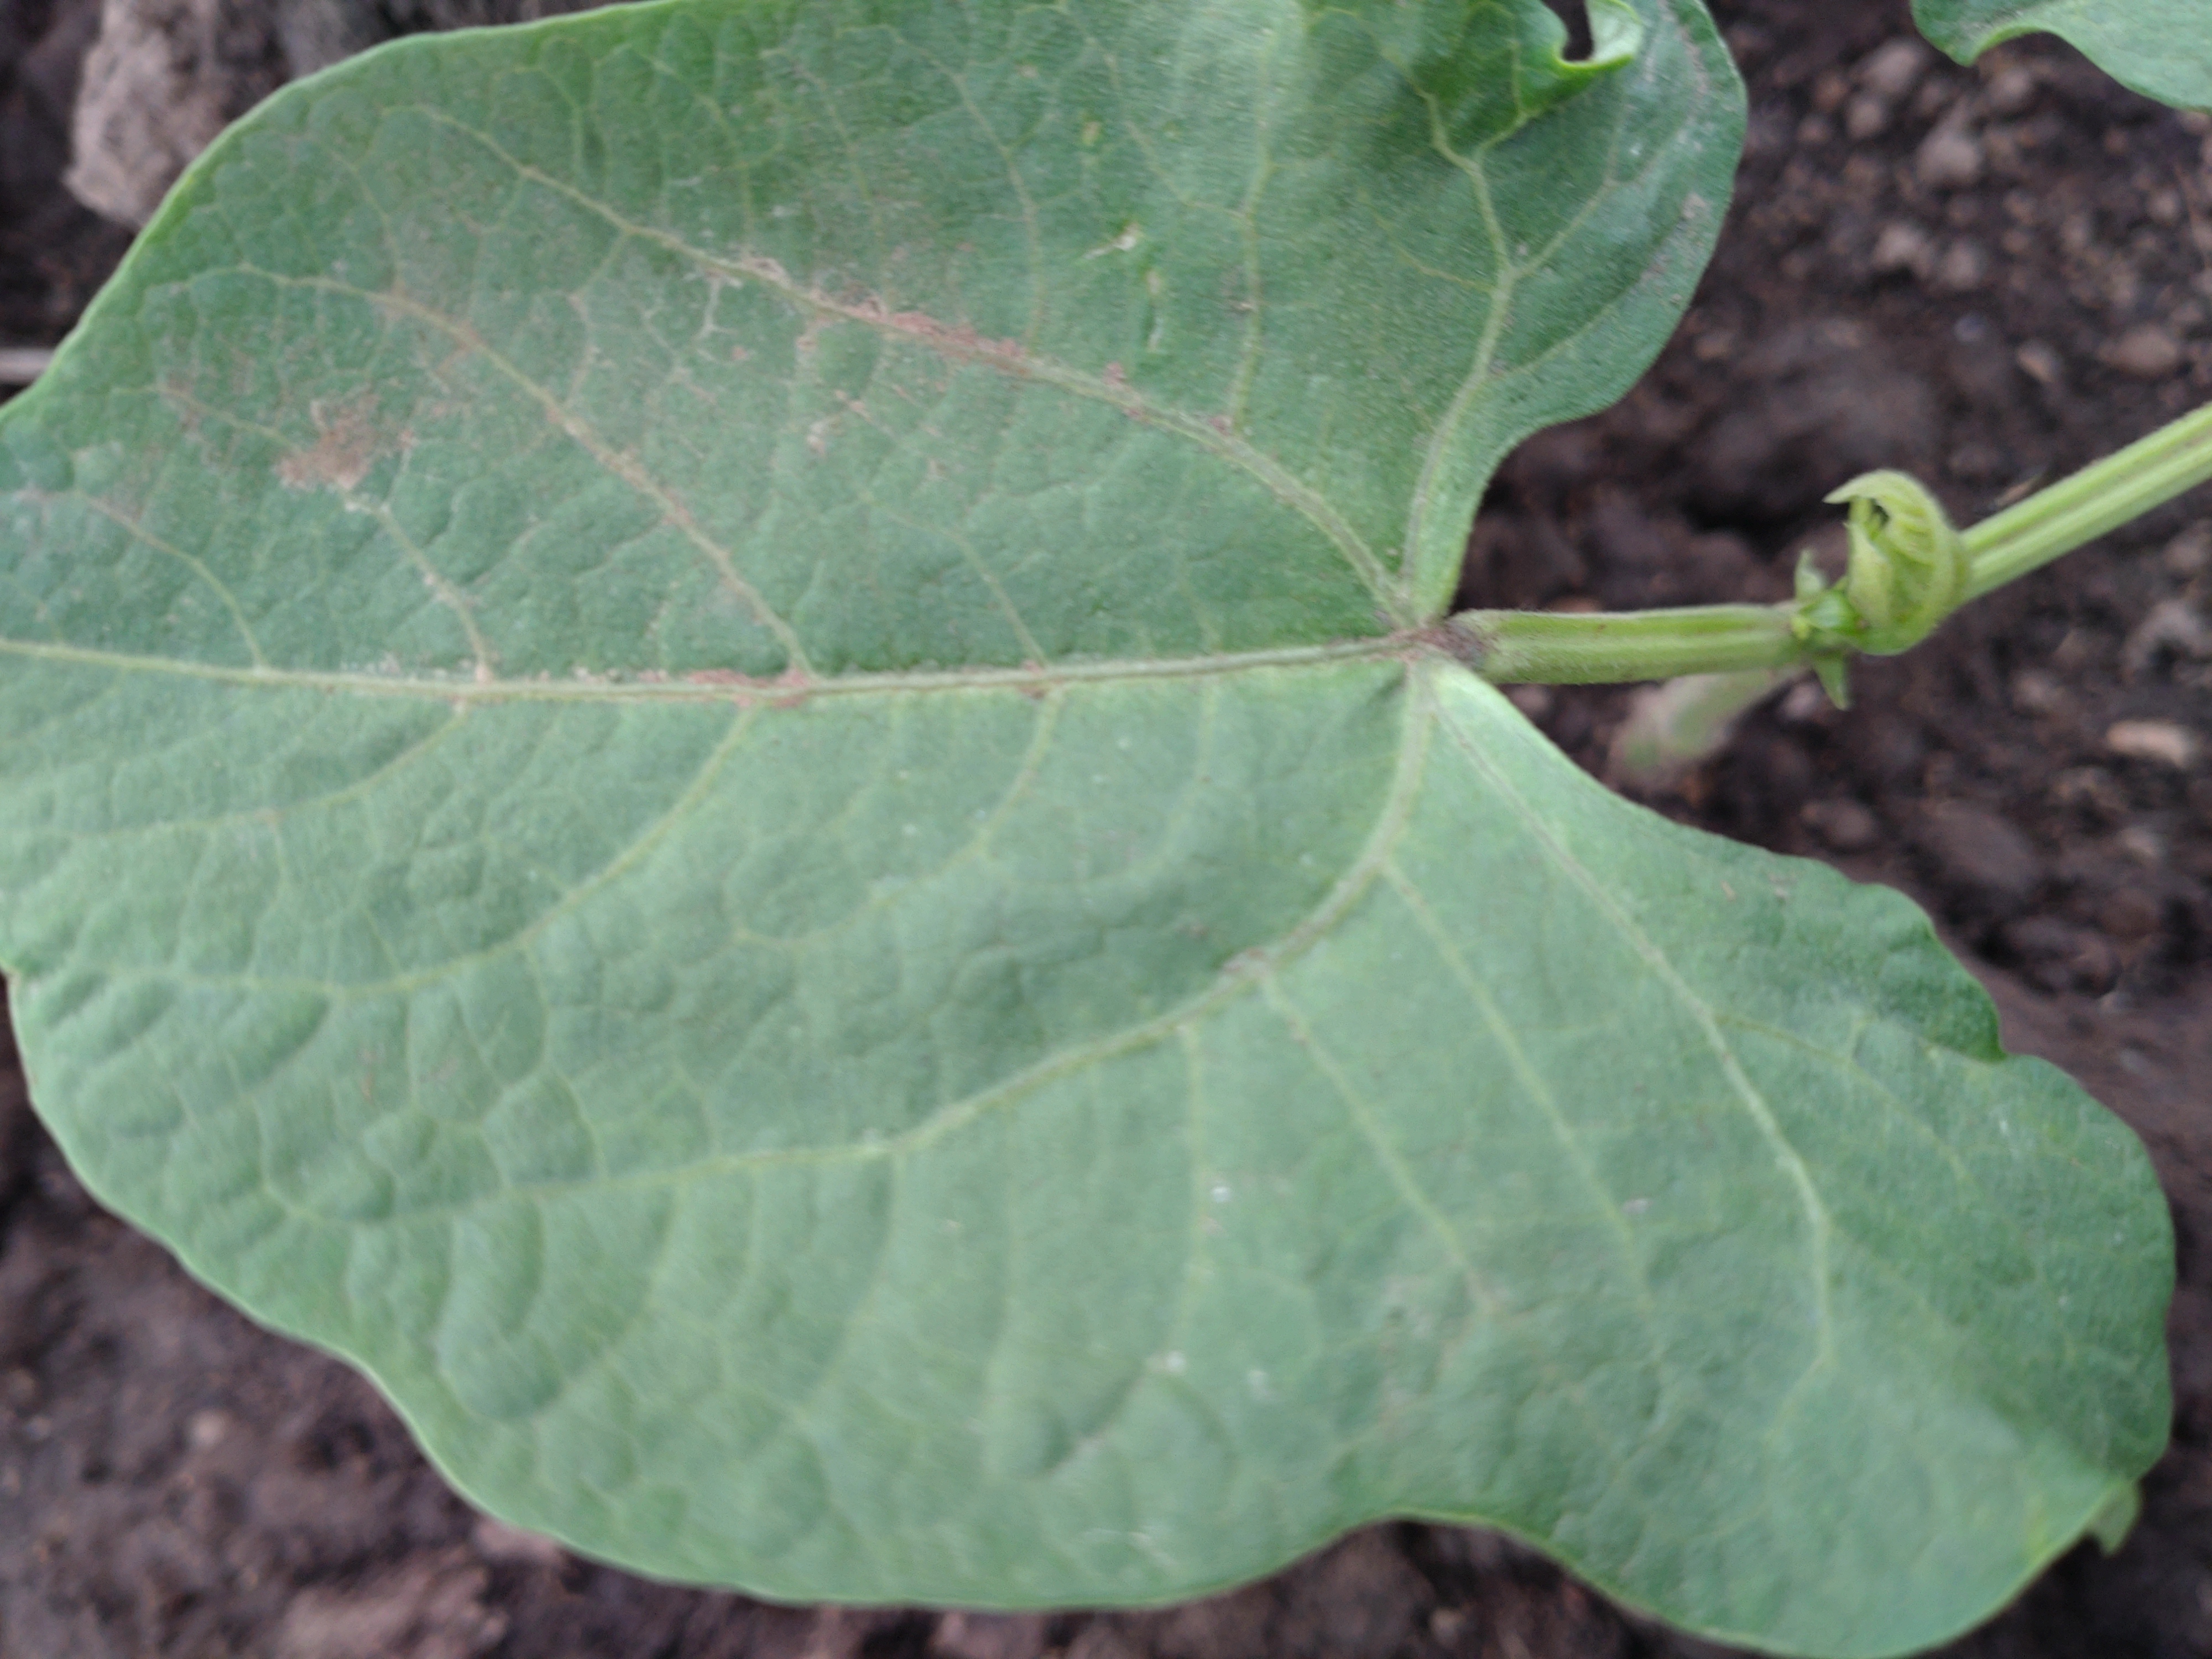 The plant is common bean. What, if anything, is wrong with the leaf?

healthy
